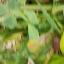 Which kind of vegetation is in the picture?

unstructured weed
